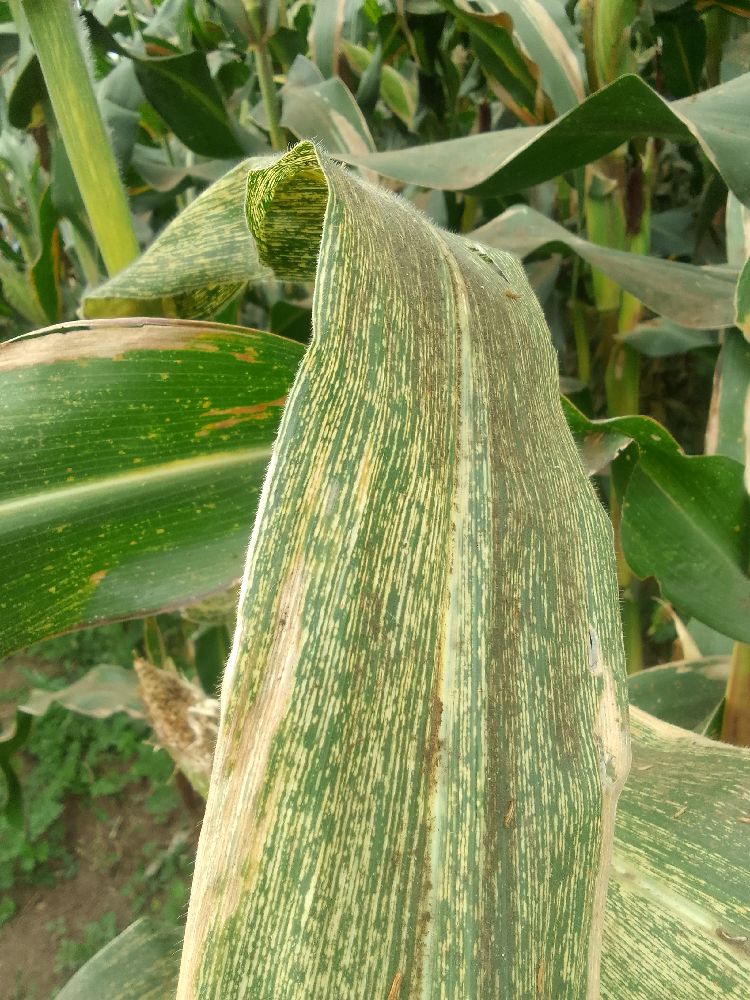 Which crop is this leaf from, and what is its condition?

maize, maize streak virus
